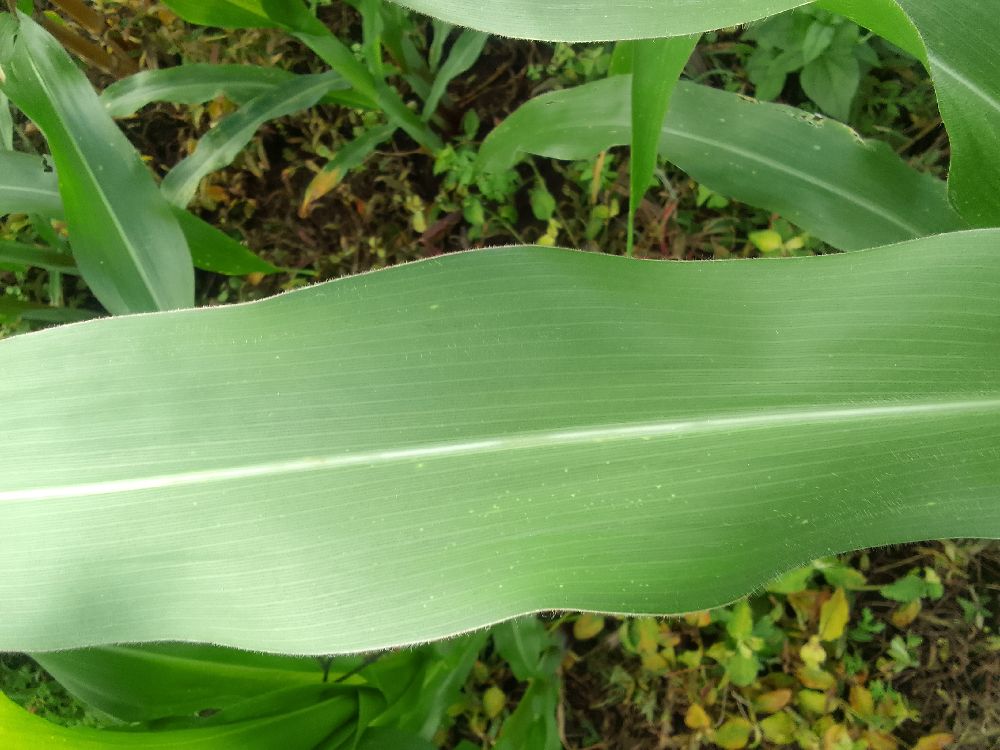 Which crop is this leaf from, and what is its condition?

maize, healthy
